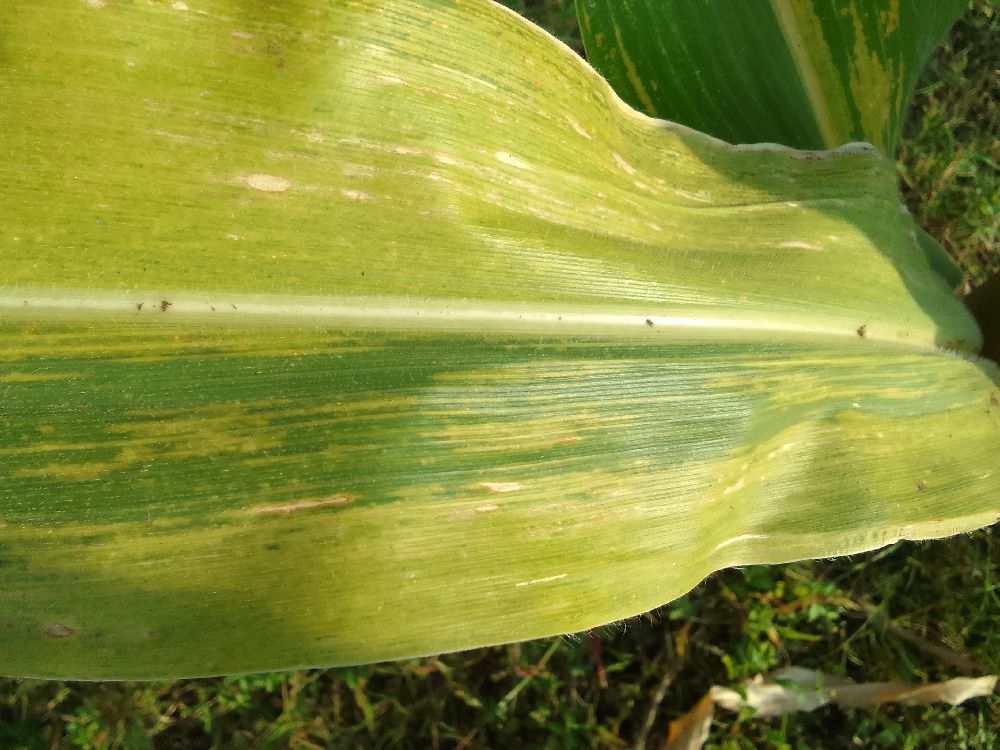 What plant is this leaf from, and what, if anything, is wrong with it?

maize, maize lethal necrosis
